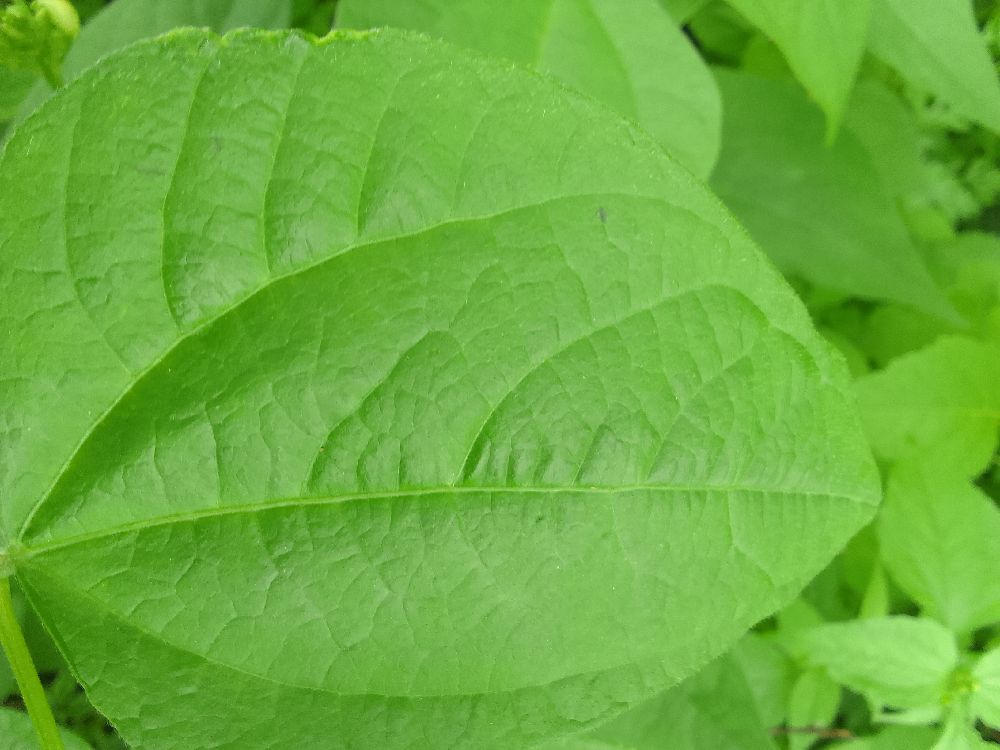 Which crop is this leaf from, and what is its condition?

common bean, healthy
